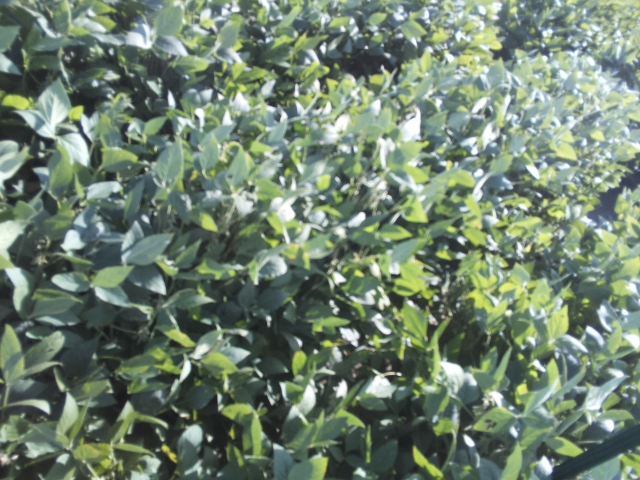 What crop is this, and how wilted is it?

soybean, leaflets folding inward at secondary pulvinus with no turgor loss in leaflets or petioles
